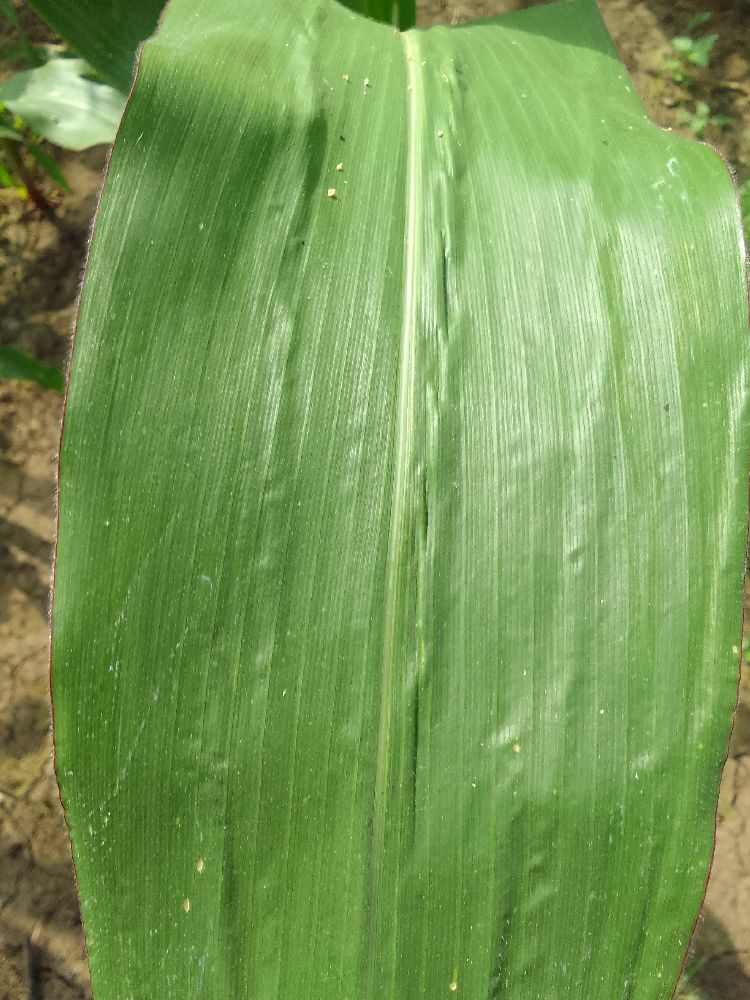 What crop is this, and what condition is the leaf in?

maize, healthy
